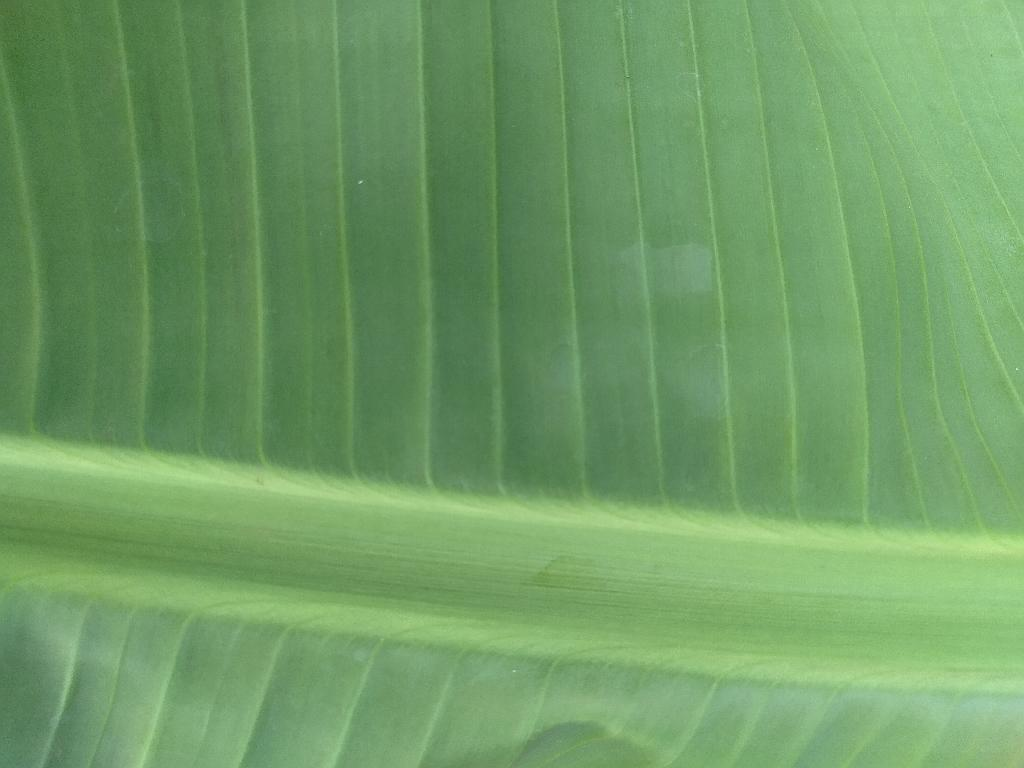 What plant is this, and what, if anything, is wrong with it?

banana, healthy
